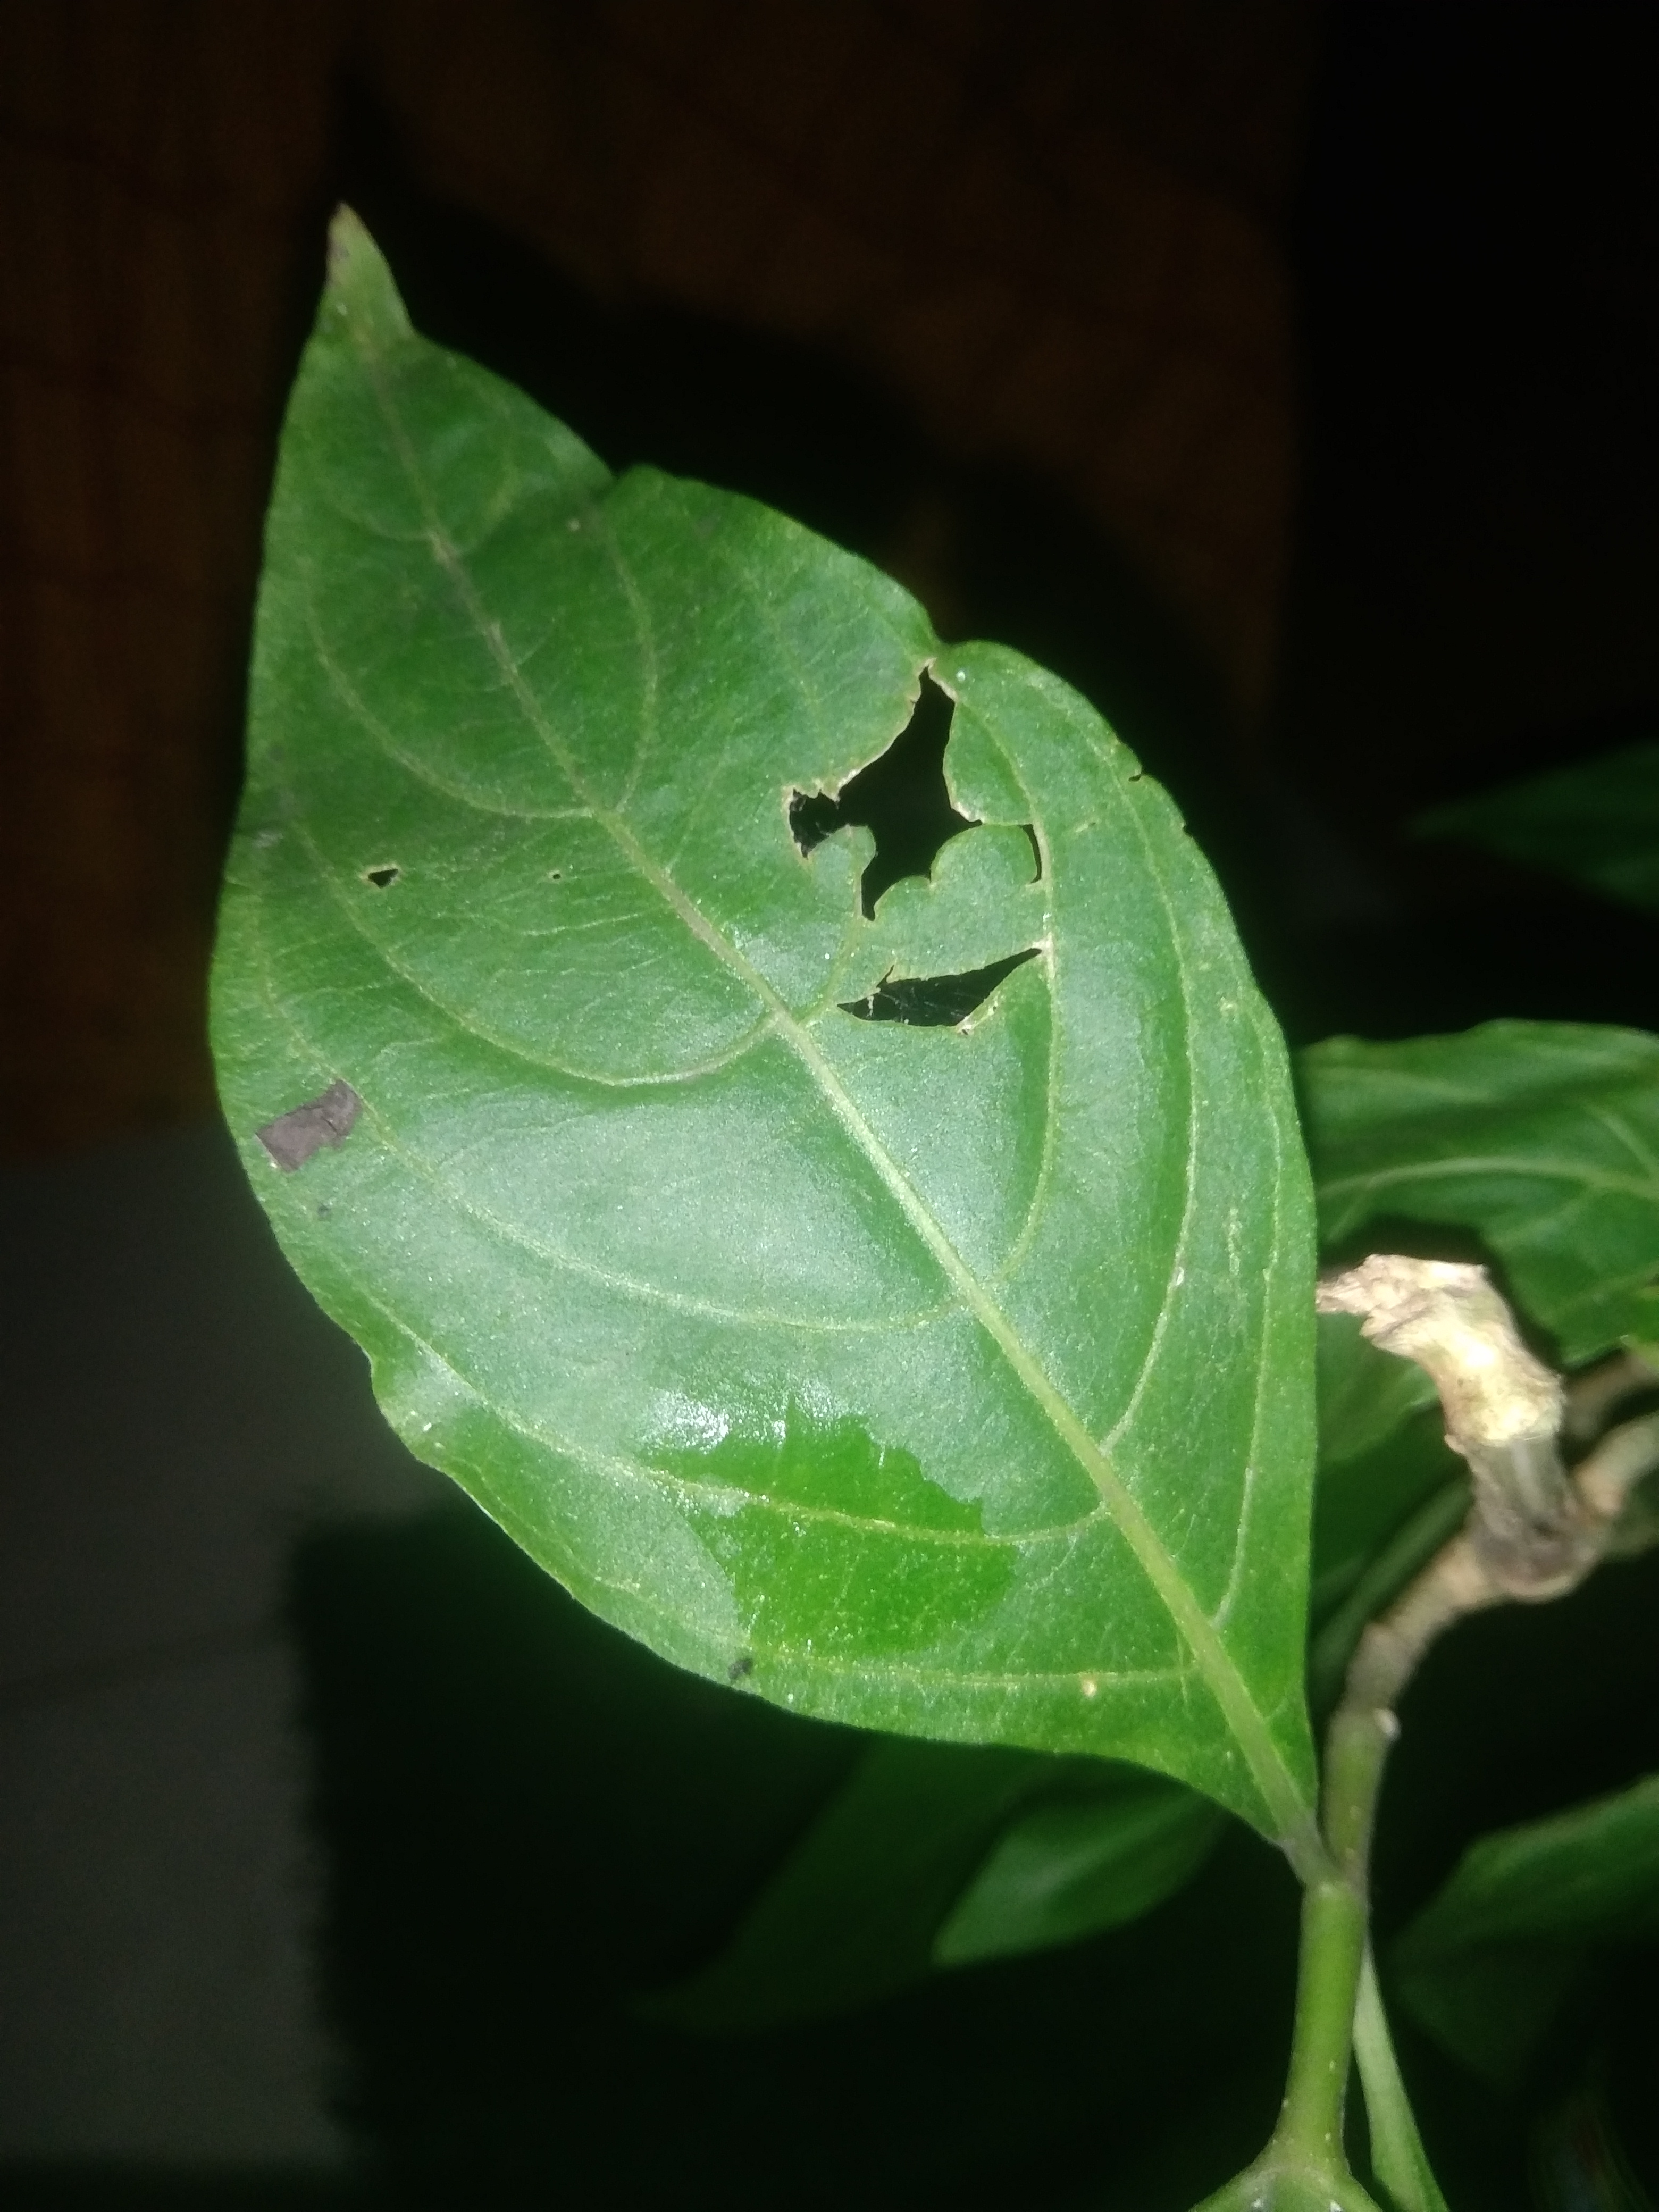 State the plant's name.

vasaka
